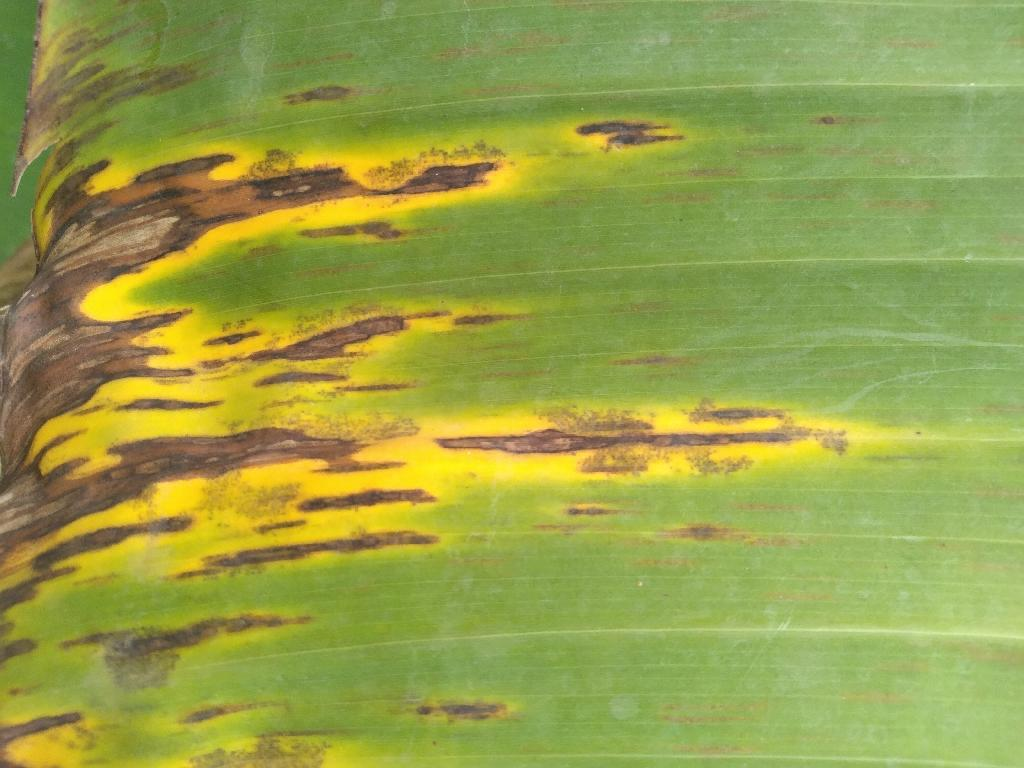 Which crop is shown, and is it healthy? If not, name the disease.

banana, black sigatoka
